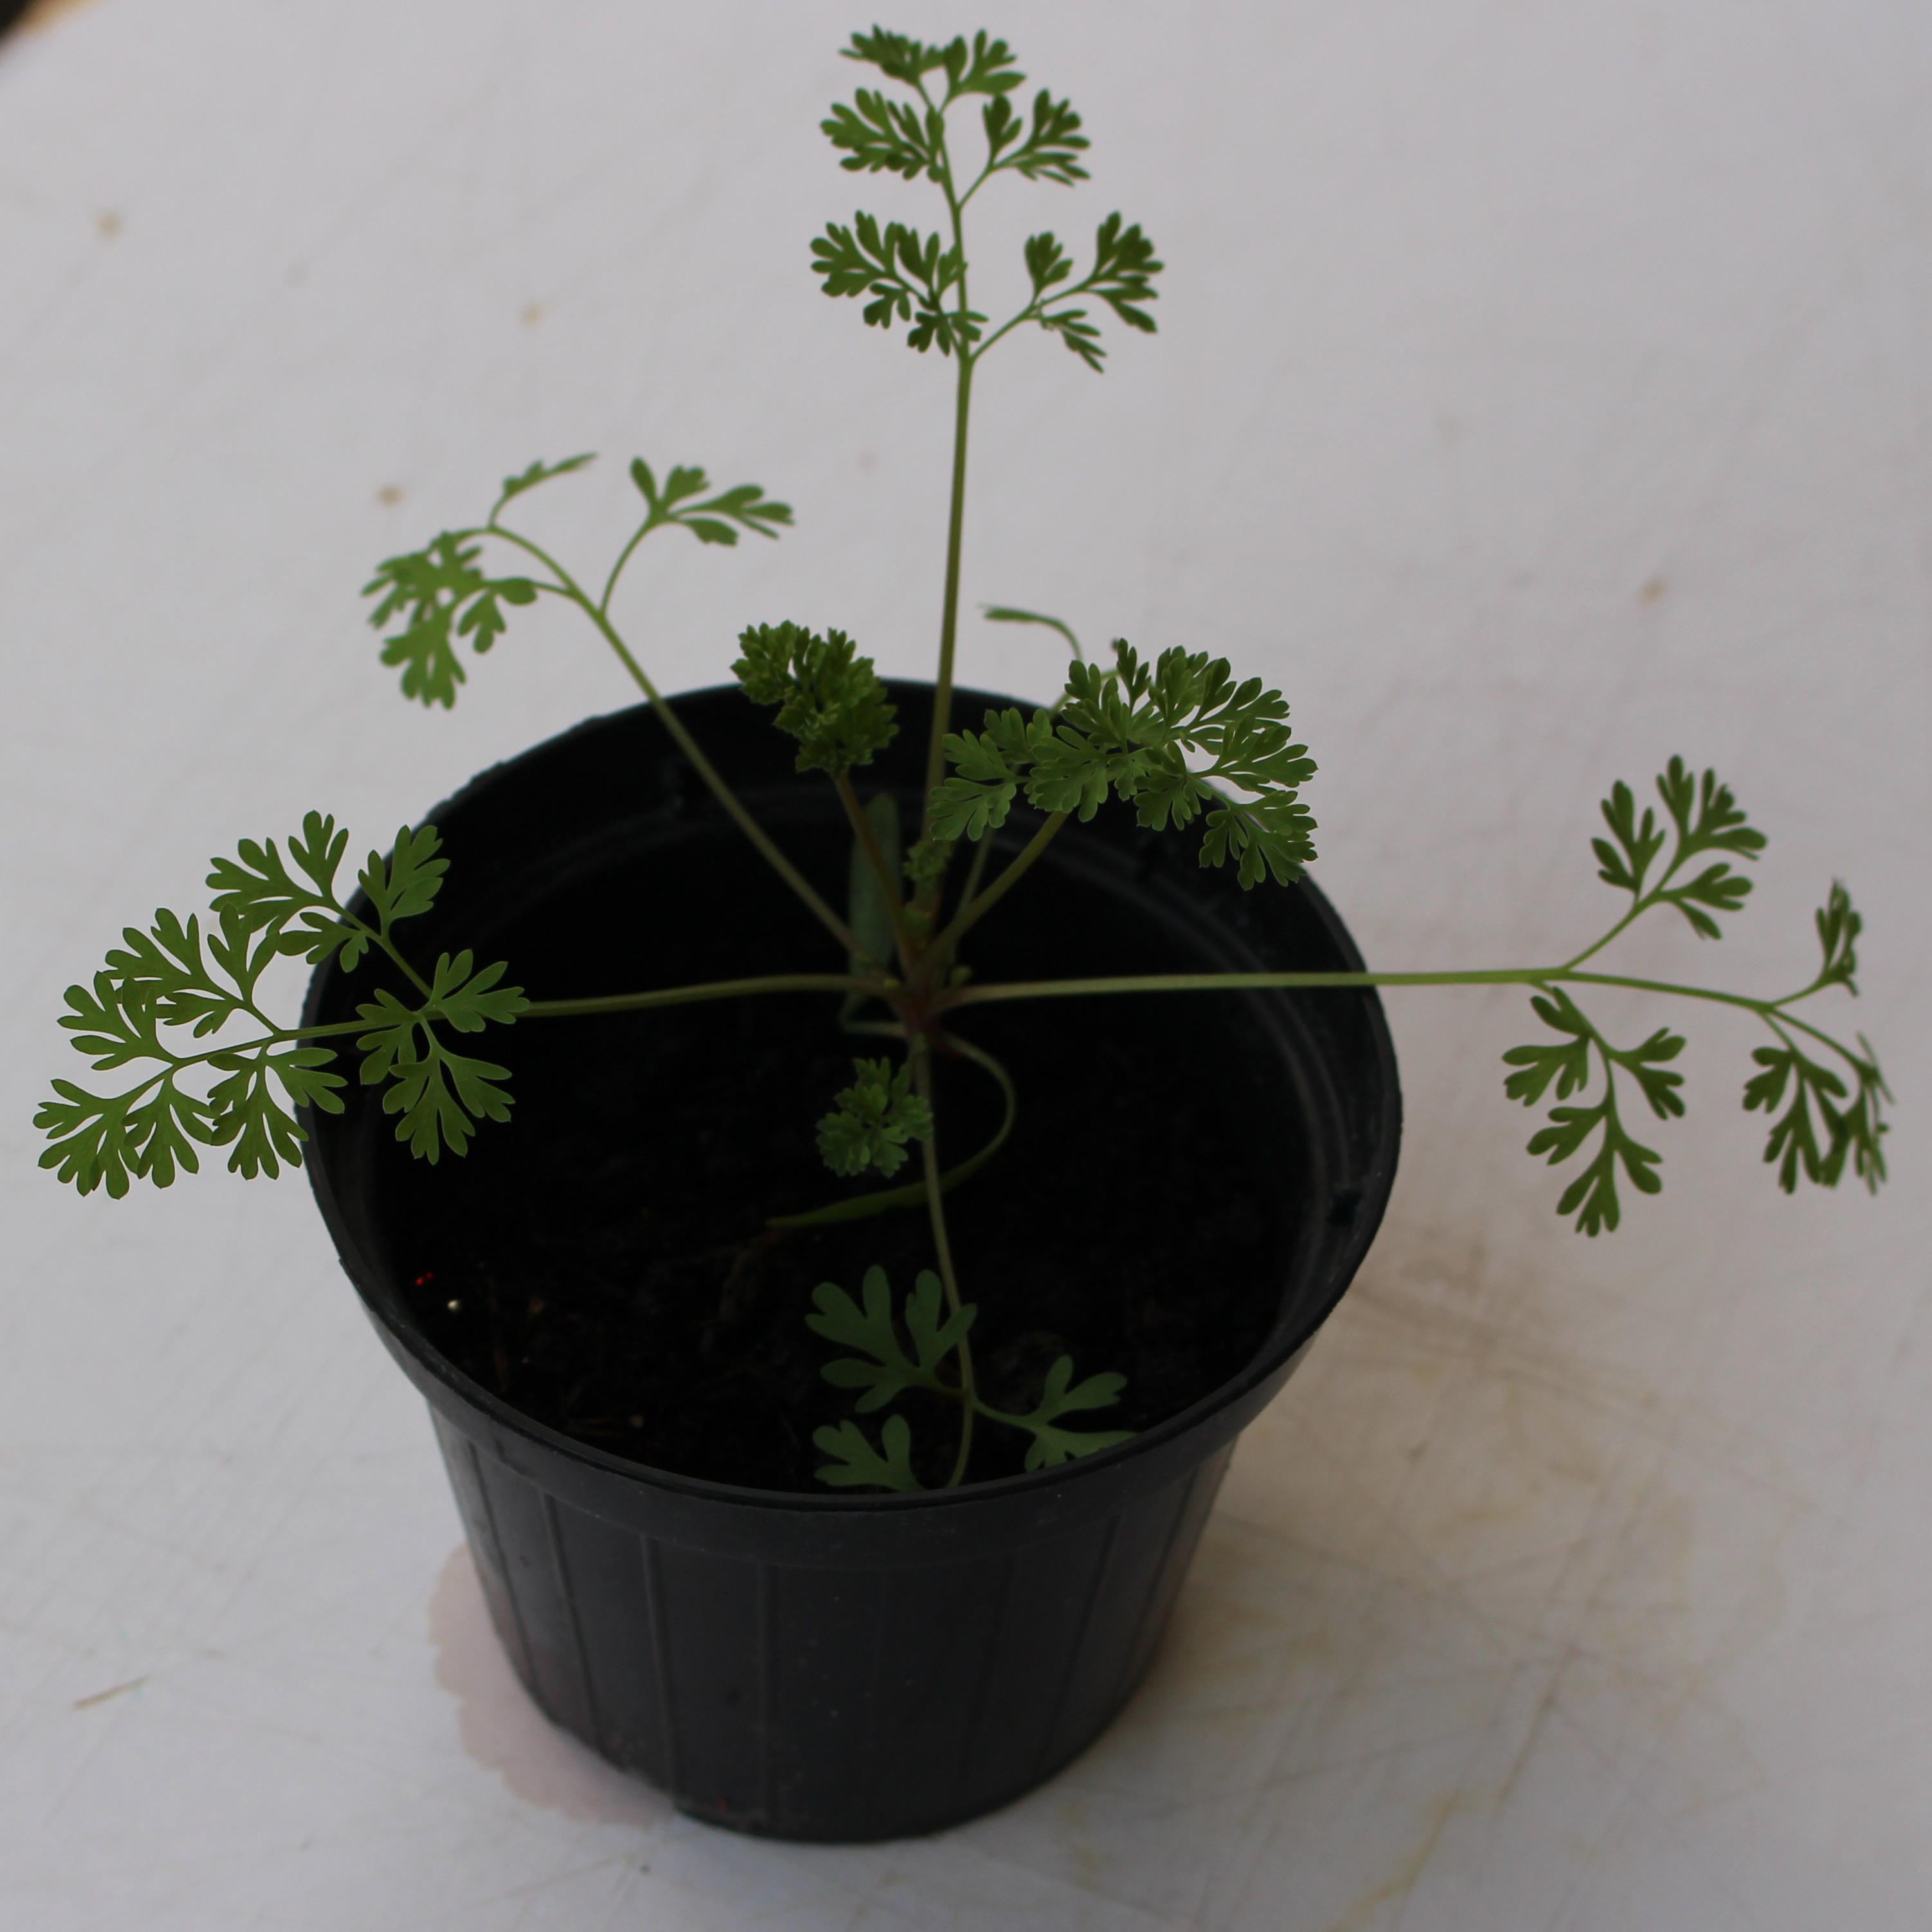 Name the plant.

Fumaria officinalis
